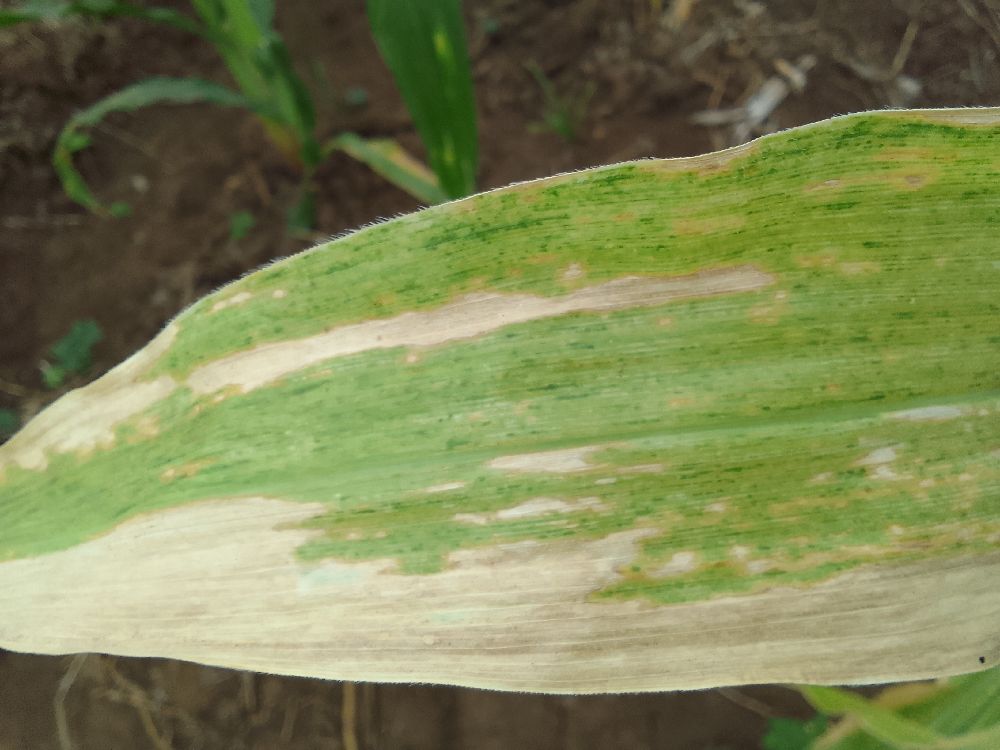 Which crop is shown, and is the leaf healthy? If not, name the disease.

maize, maize lethal necrosis
